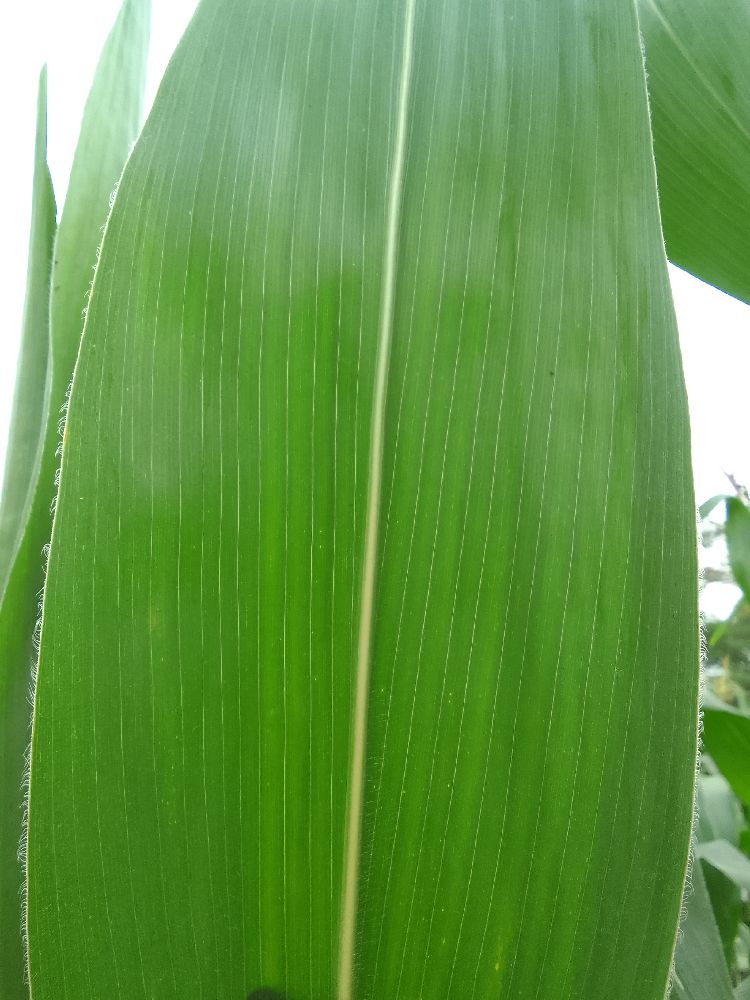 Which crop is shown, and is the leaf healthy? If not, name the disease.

maize, healthy
